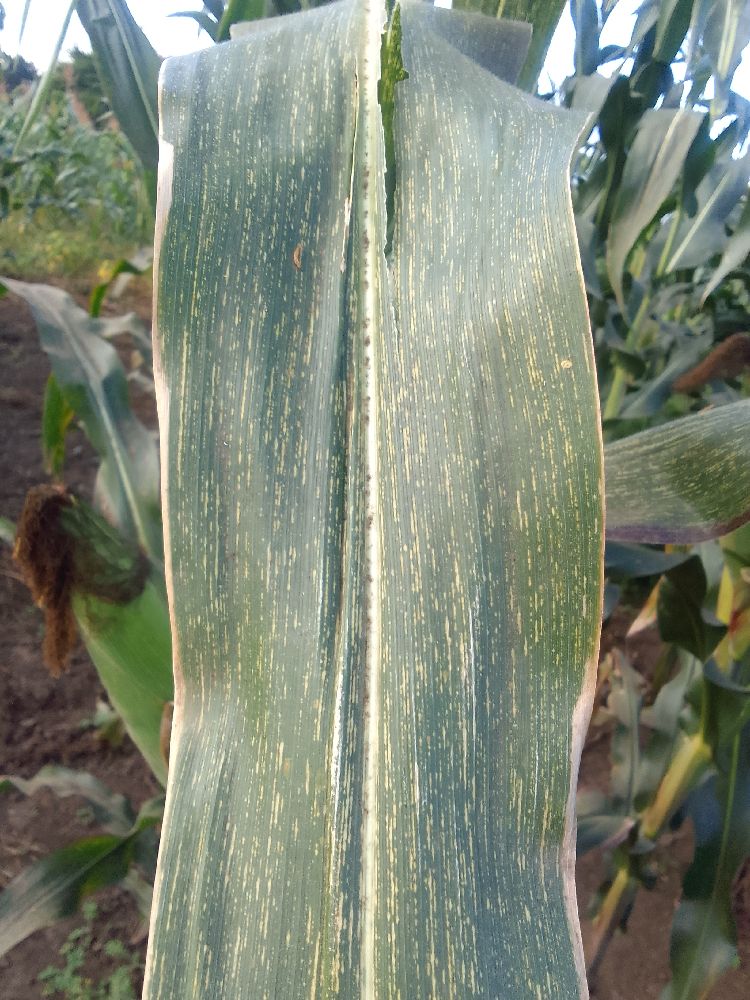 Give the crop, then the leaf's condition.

maize, maize streak virus
